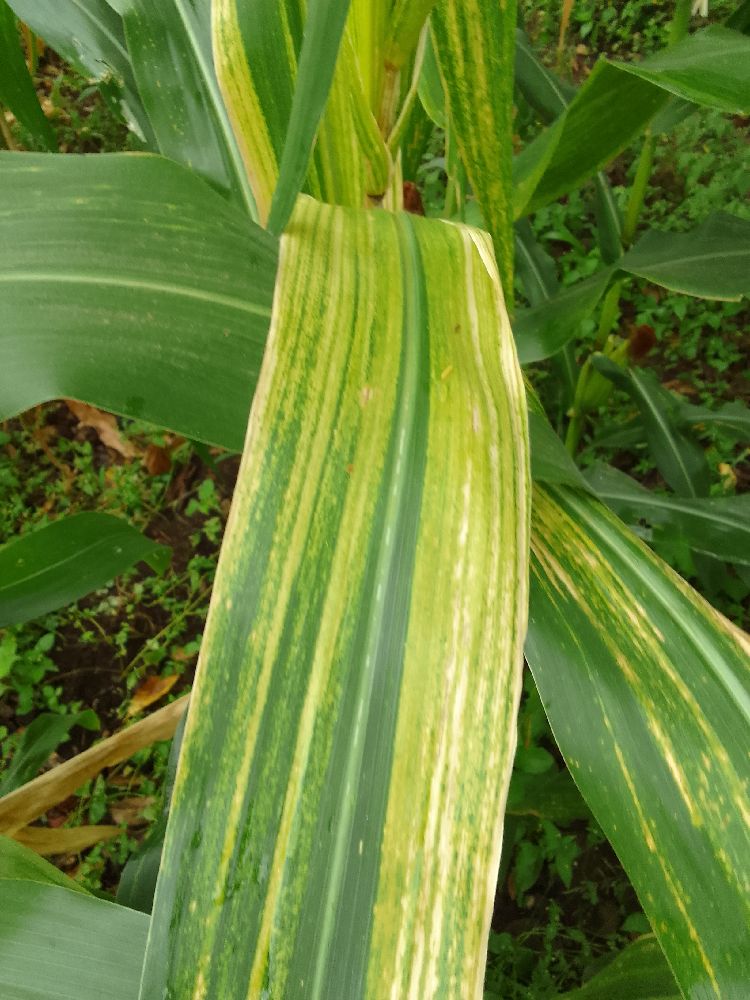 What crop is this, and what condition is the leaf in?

maize, maize lethal necrosis
